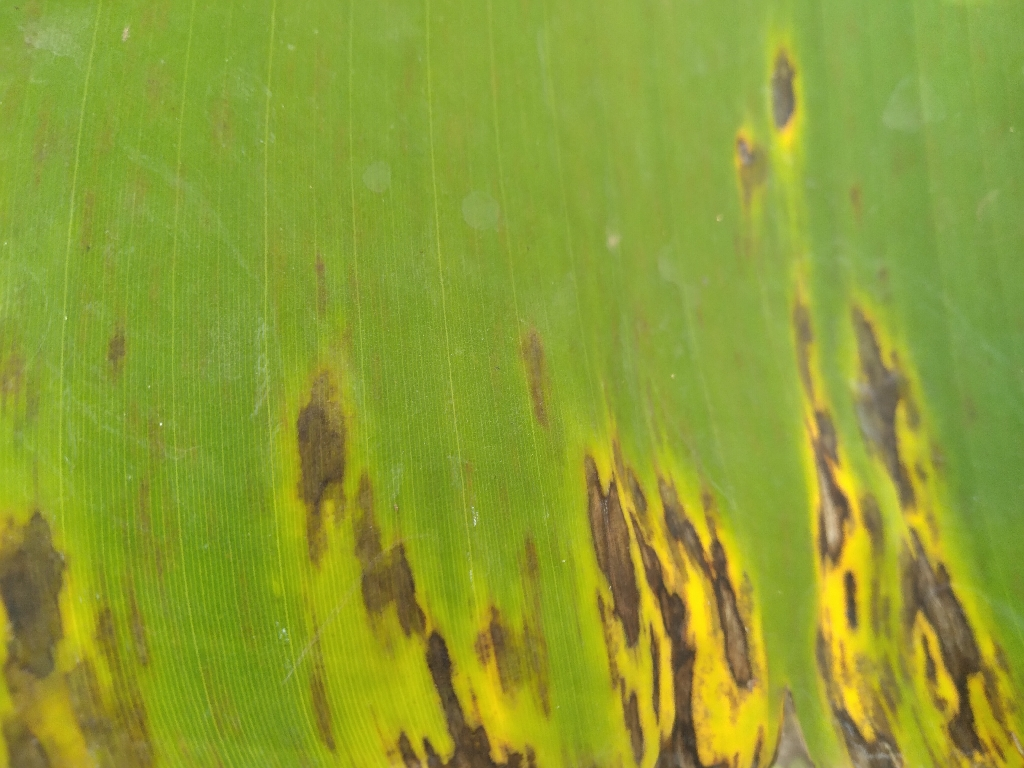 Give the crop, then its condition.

banana, black sigatoka
